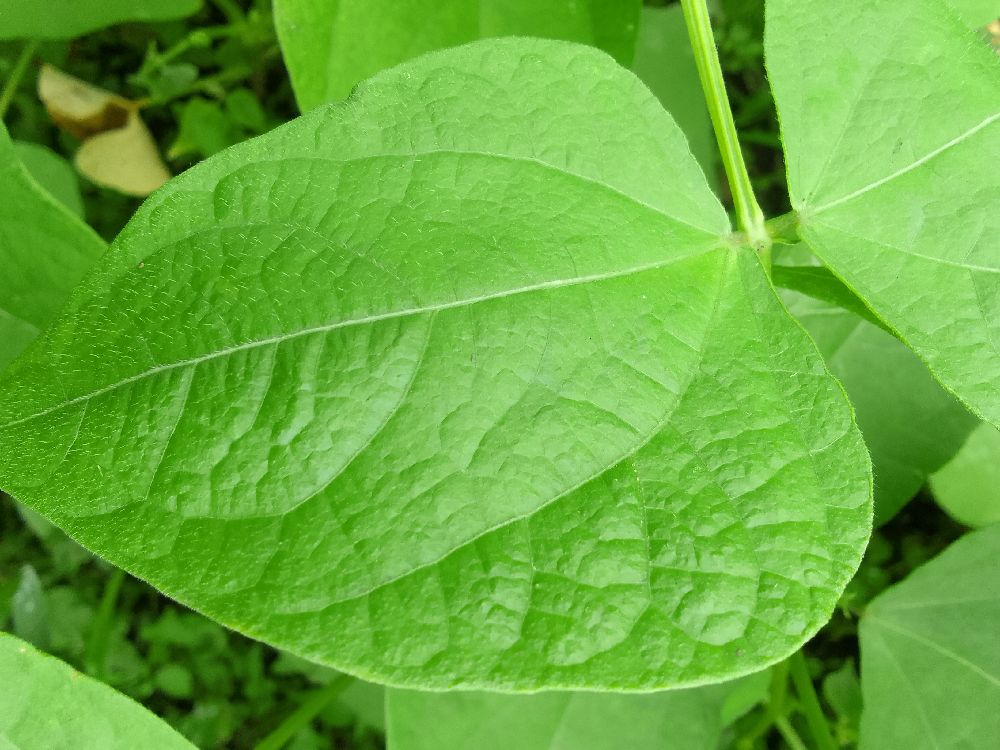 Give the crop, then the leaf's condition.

common bean, healthy
